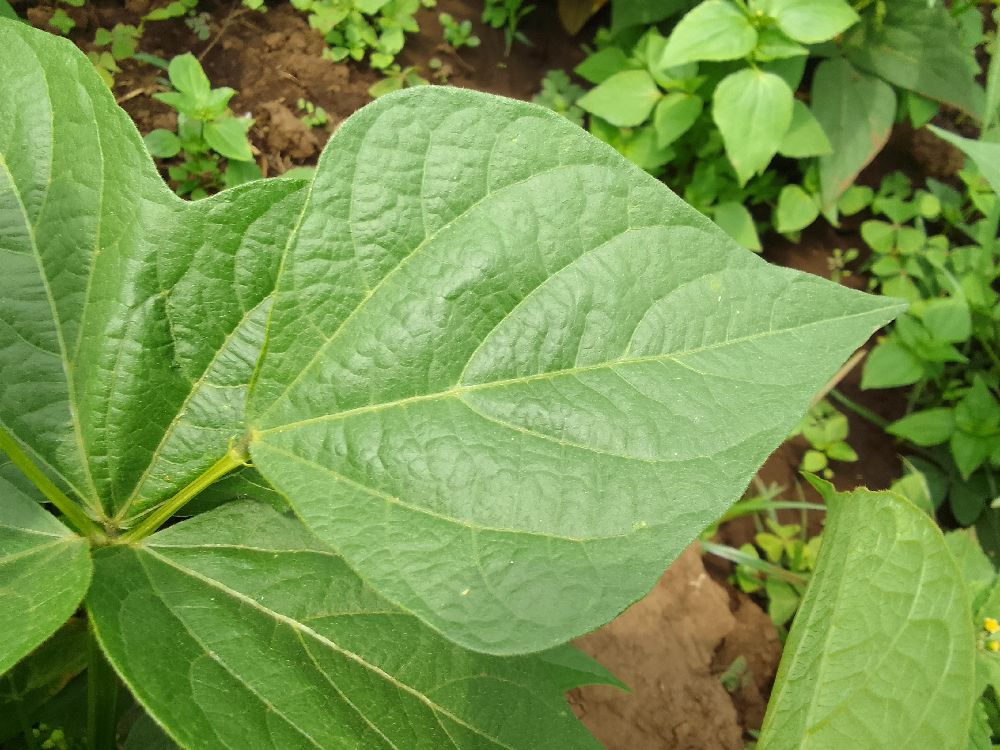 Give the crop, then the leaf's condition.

common bean, healthy
